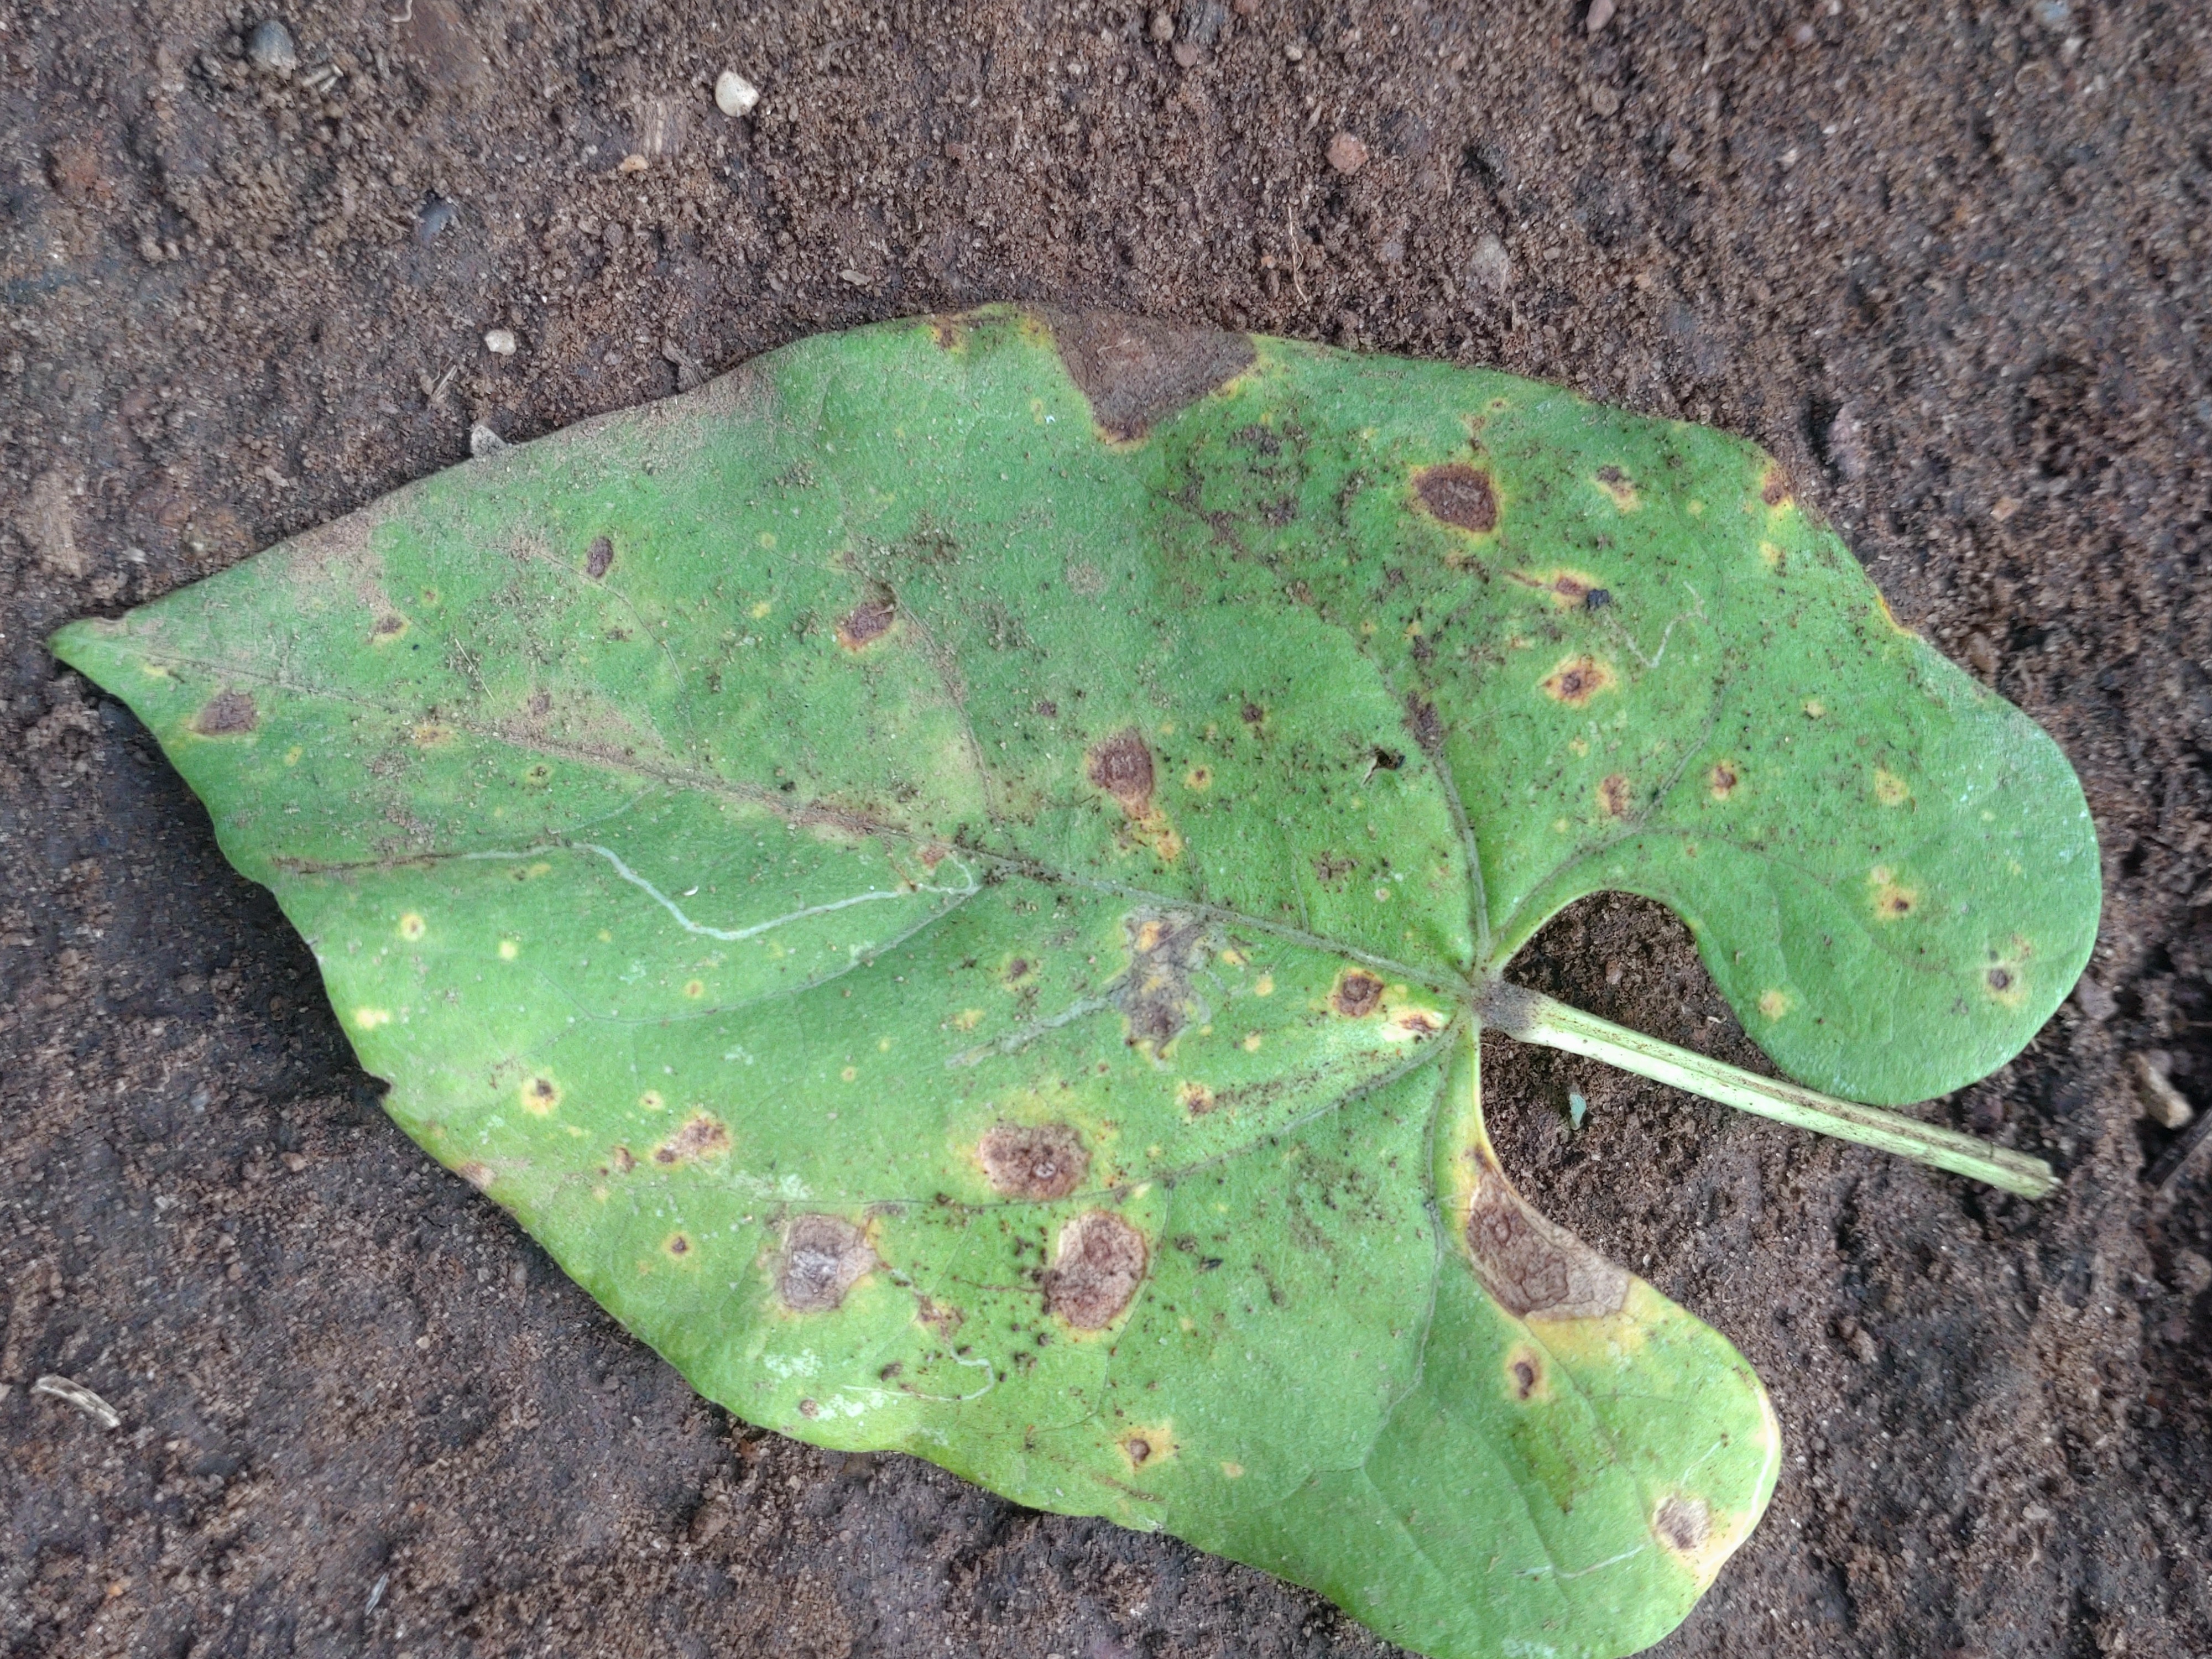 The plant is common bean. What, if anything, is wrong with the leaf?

rust
